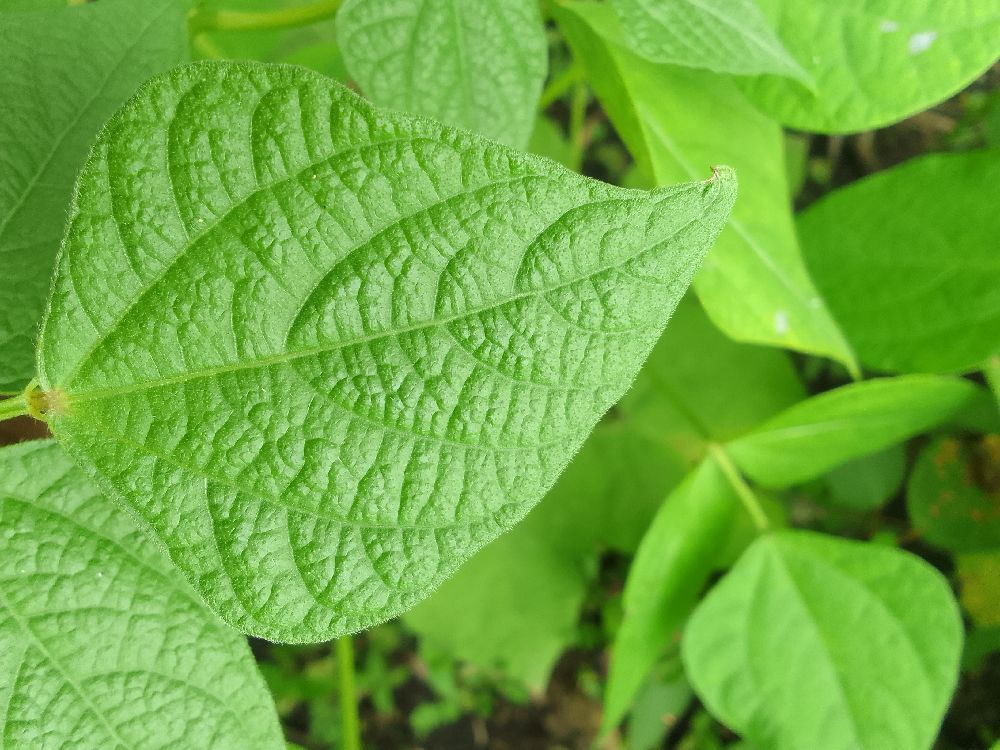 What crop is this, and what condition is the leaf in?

common bean, healthy
